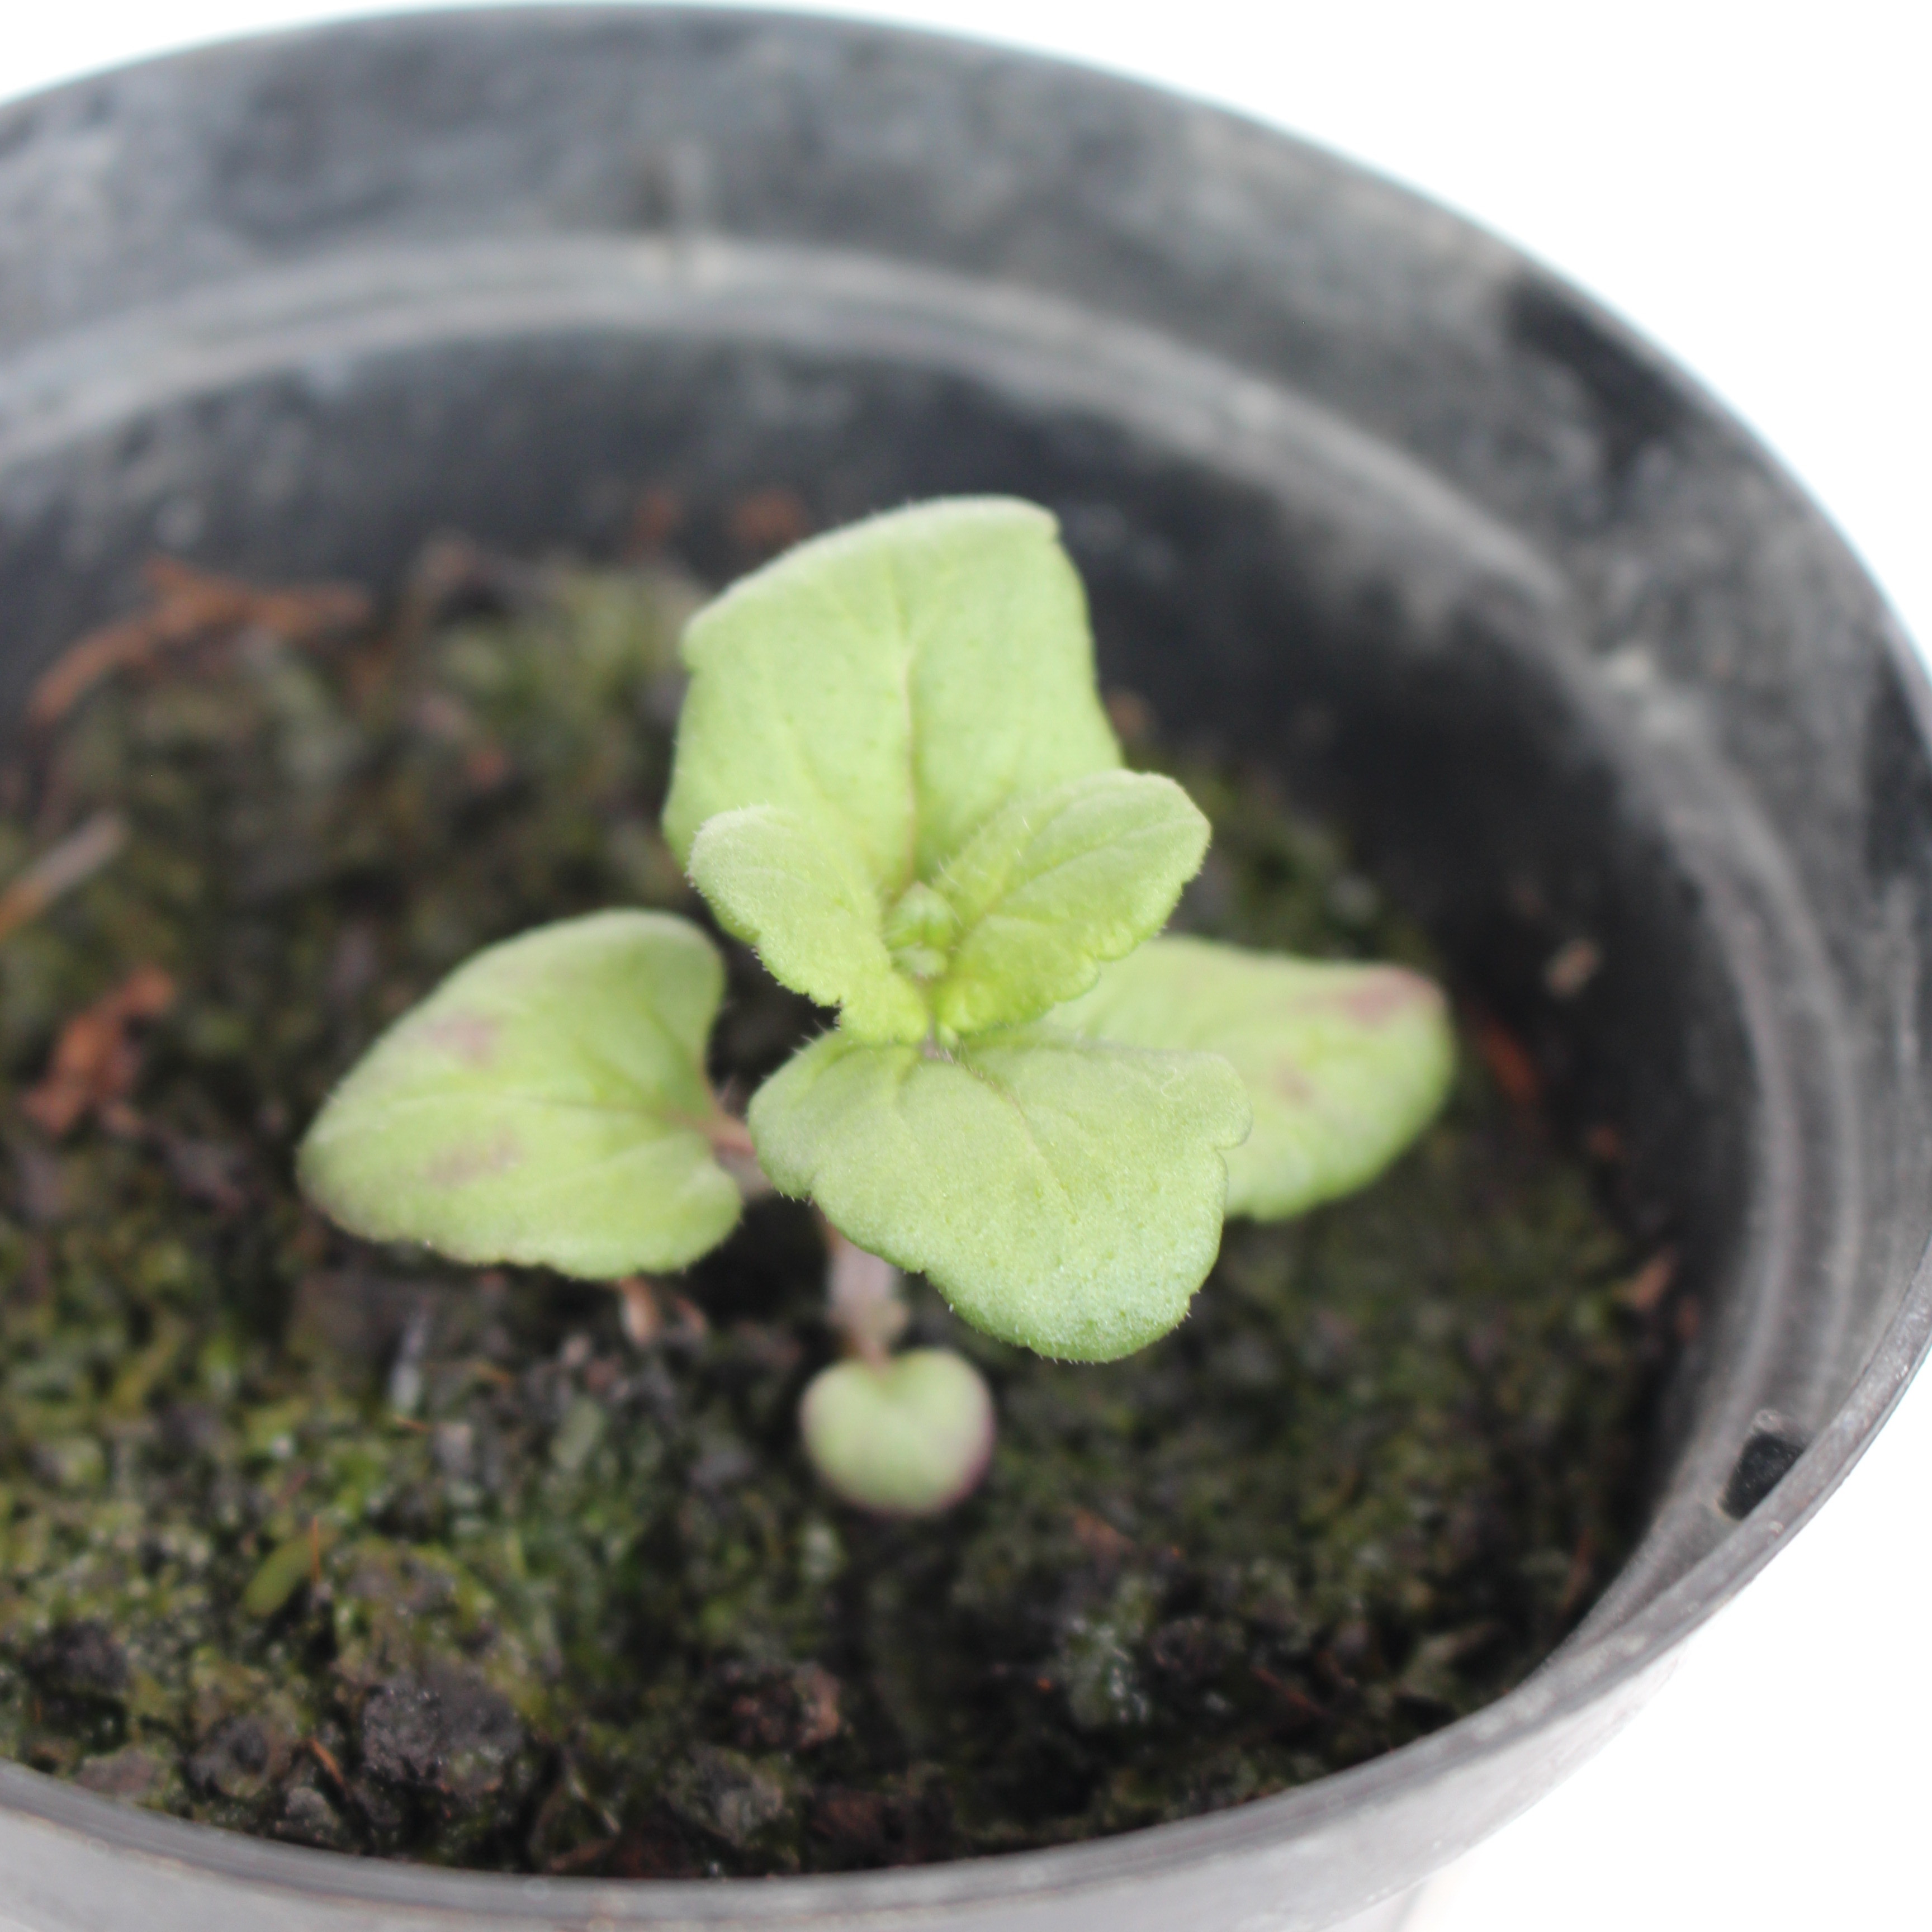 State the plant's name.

Veronica persica
